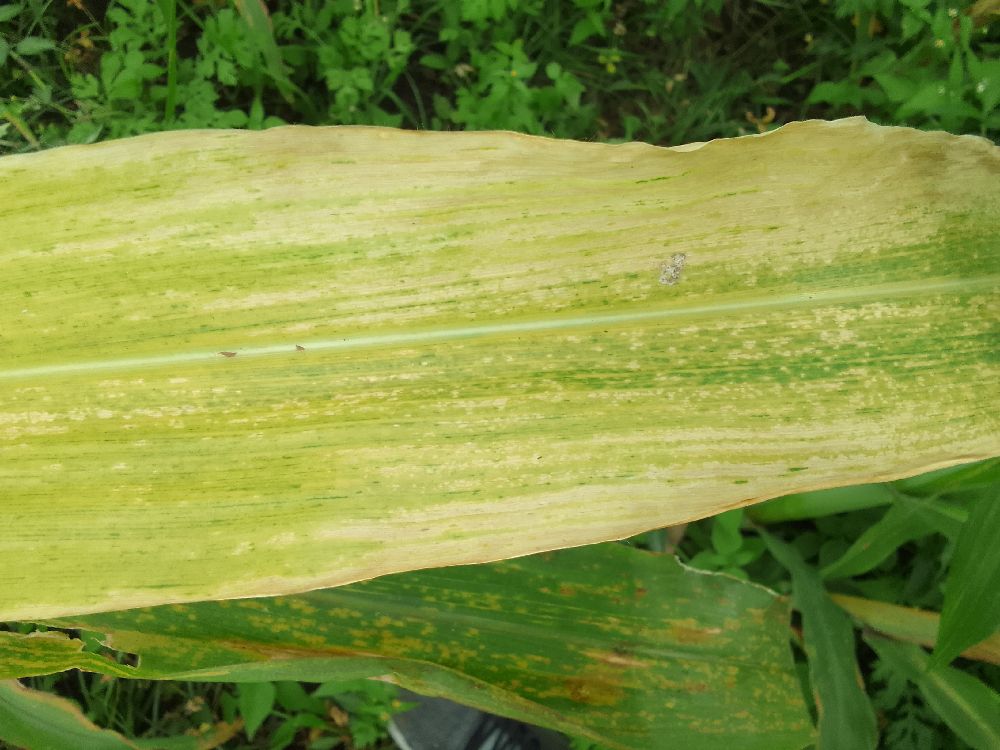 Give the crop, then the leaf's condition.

maize, maize lethal necrosis
